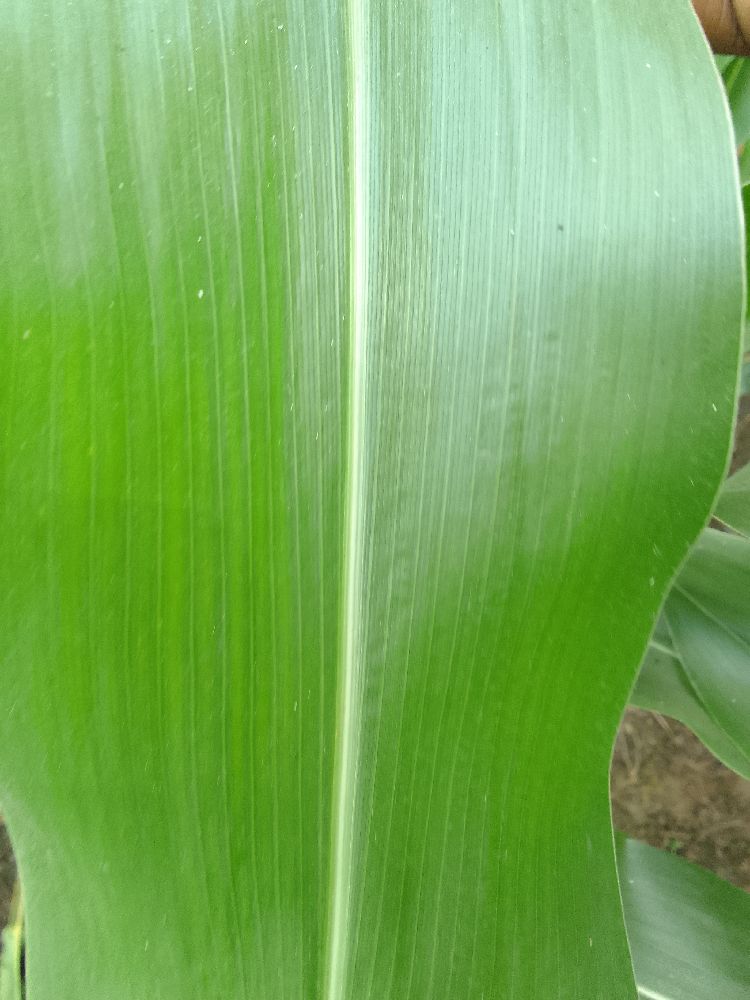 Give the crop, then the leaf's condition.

maize, healthy
